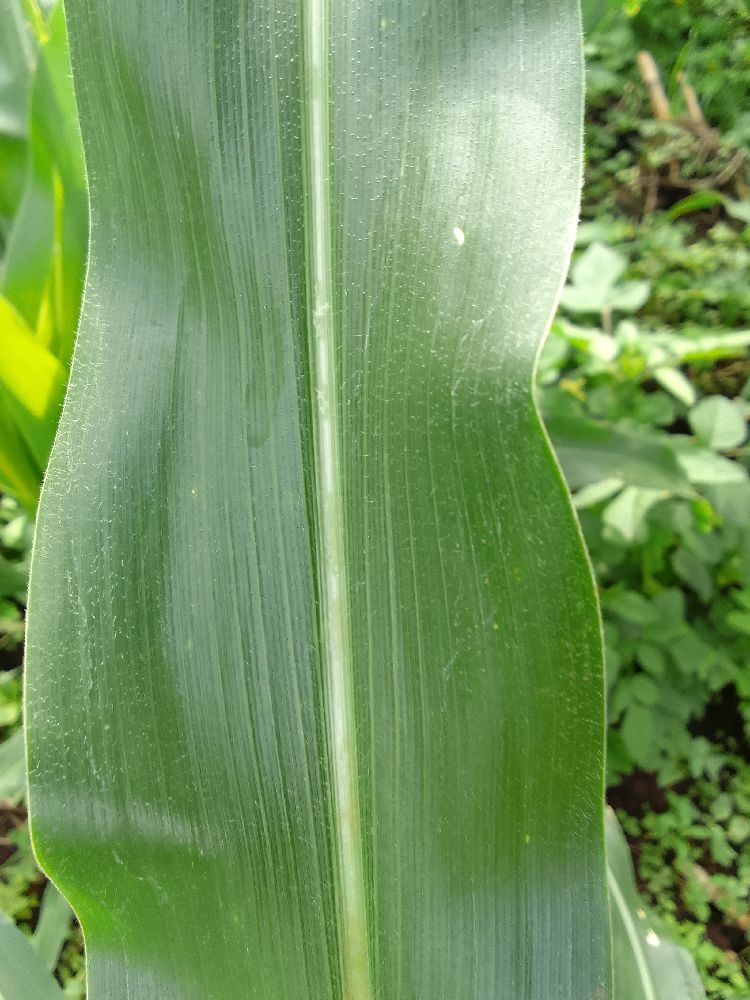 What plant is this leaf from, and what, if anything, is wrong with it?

maize, healthy
